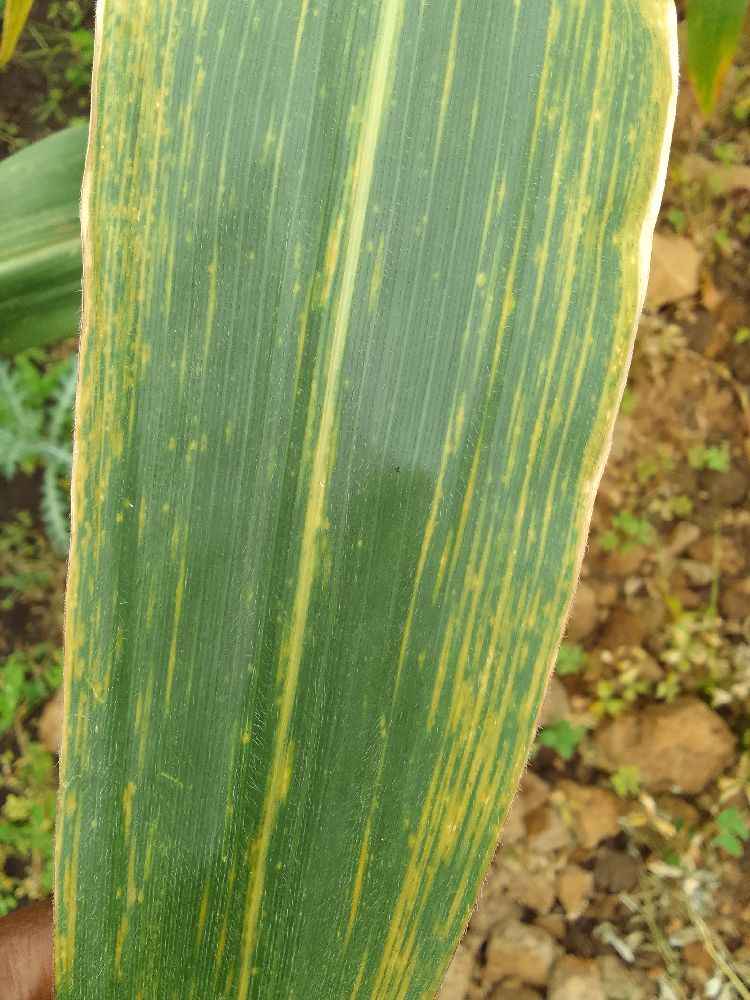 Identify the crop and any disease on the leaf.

maize, maize lethal necrosis
